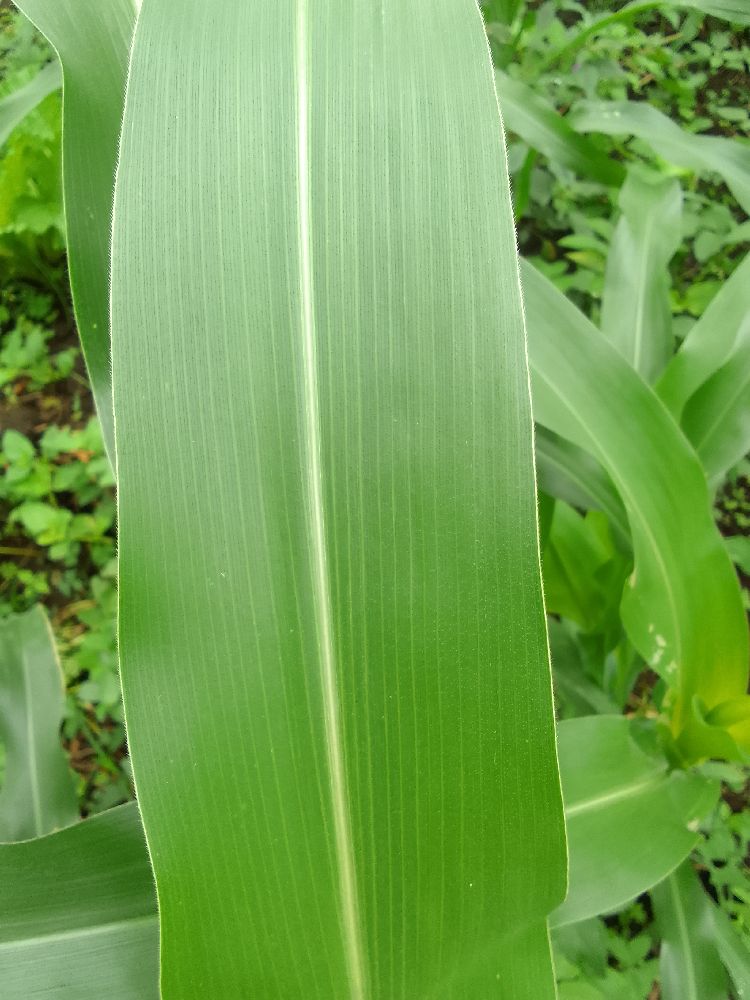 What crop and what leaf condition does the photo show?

maize, healthy
